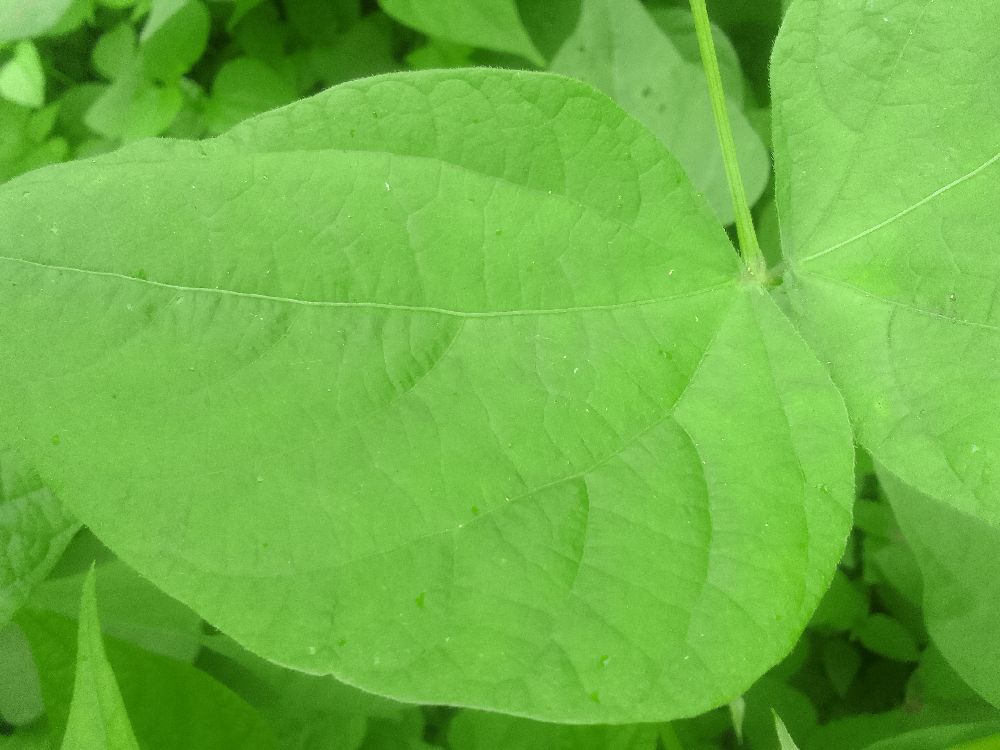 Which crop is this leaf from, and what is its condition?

common bean, healthy
